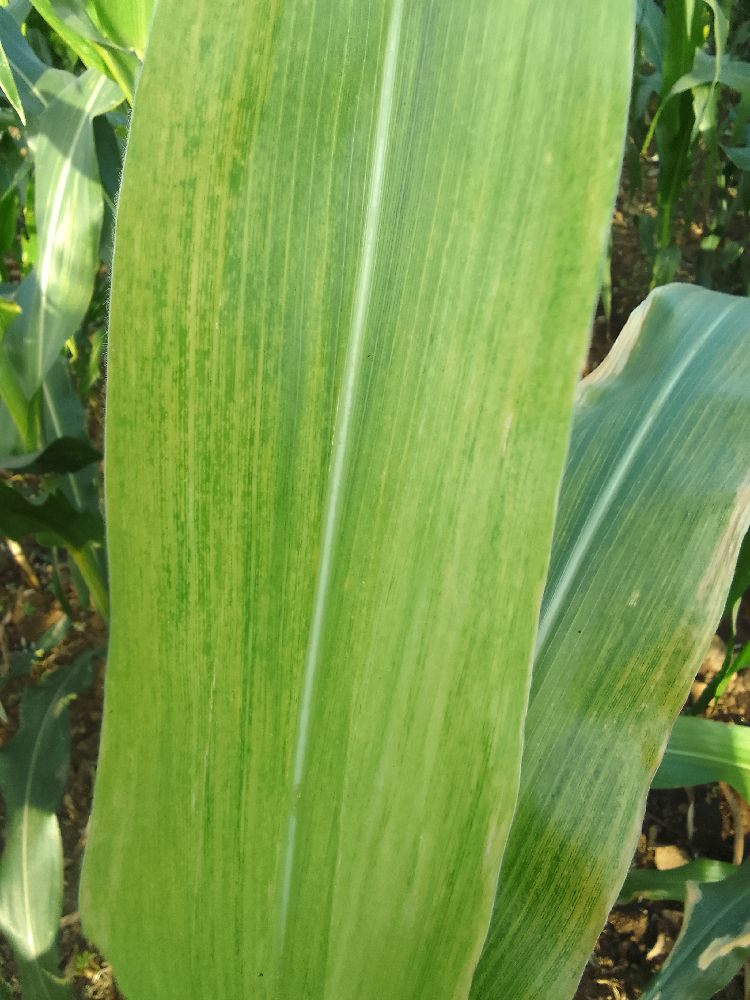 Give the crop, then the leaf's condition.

maize, maize lethal necrosis
